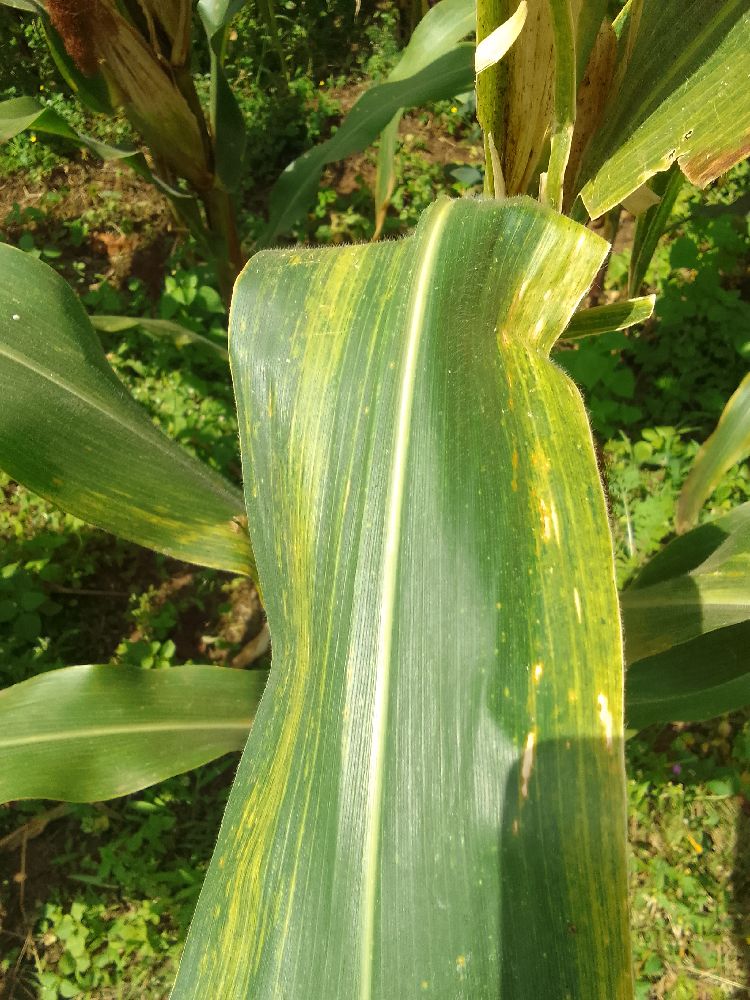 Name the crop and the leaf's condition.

maize, maize lethal necrosis
